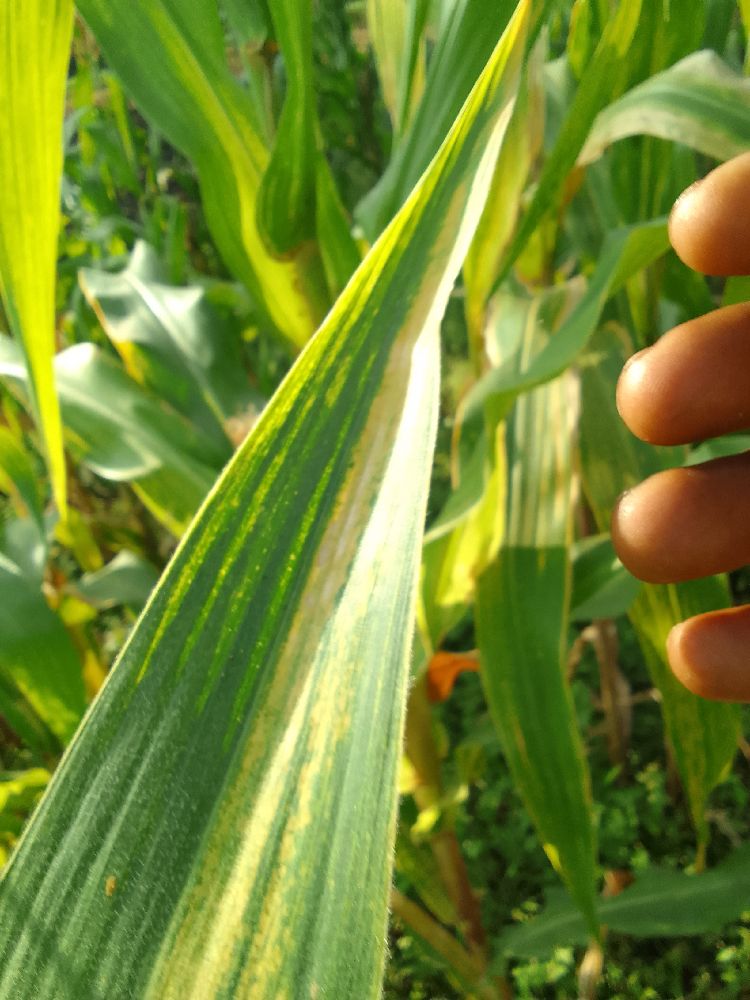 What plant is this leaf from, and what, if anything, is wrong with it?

maize, maize lethal necrosis
